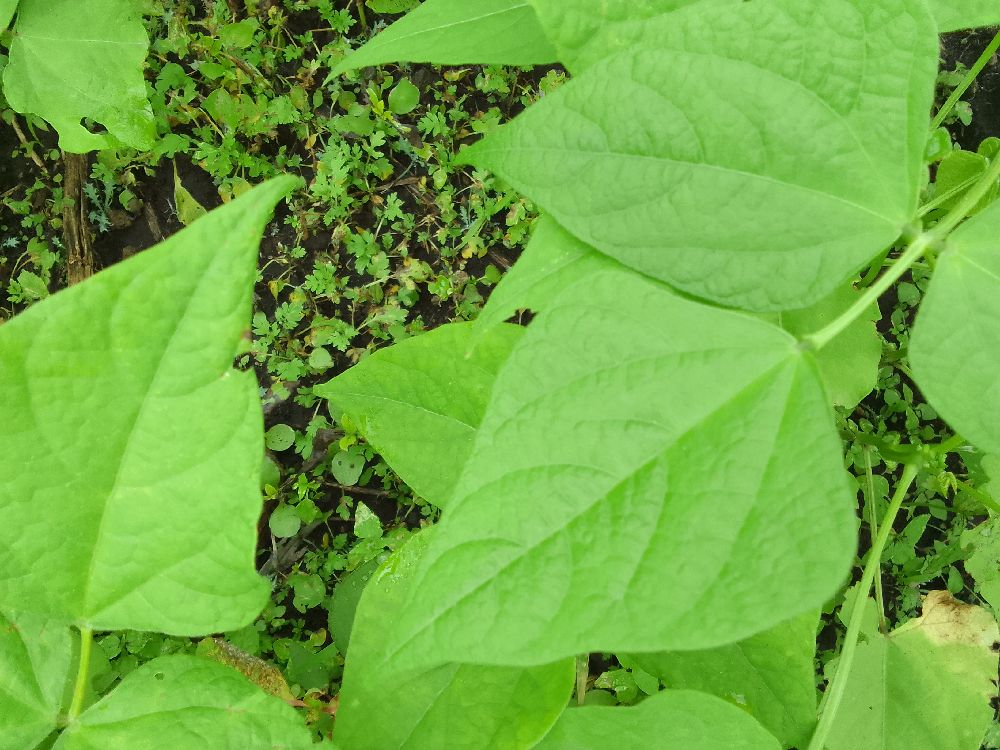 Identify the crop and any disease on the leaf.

common bean, healthy
